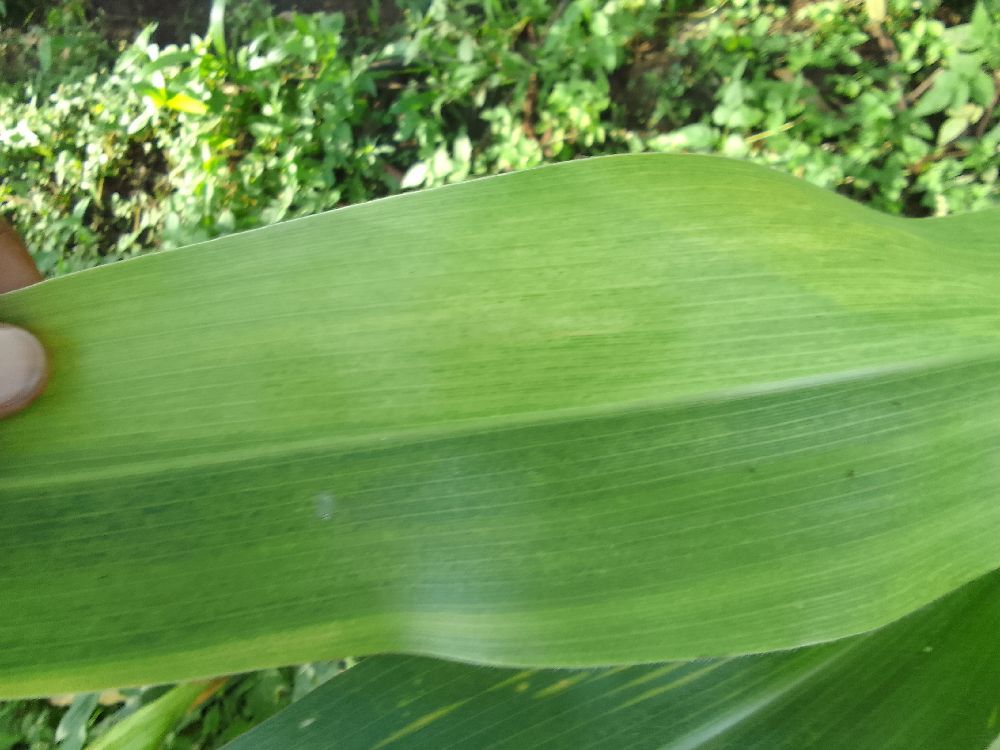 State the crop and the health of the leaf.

maize, maize lethal necrosis
